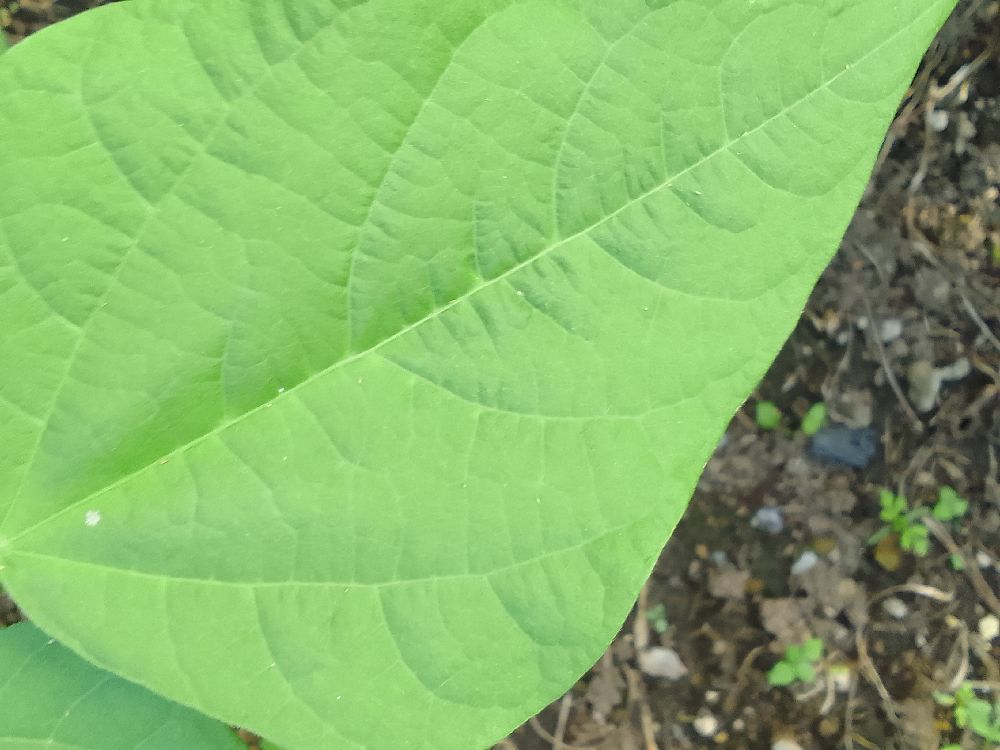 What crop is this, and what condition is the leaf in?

common bean, healthy
